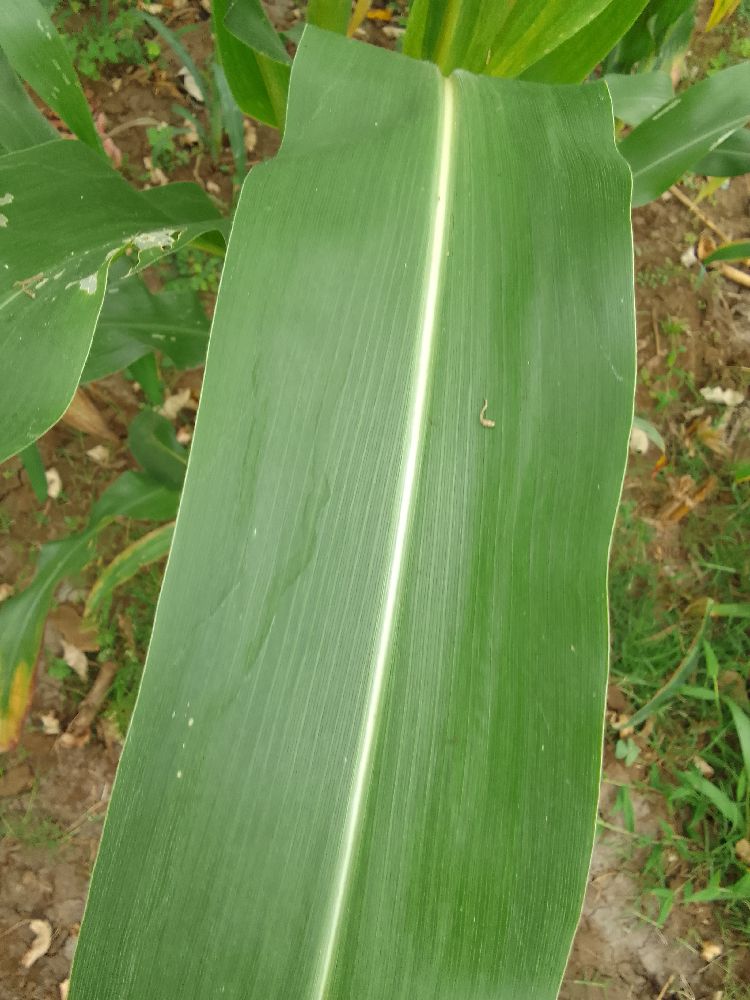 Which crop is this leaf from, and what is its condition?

maize, healthy
